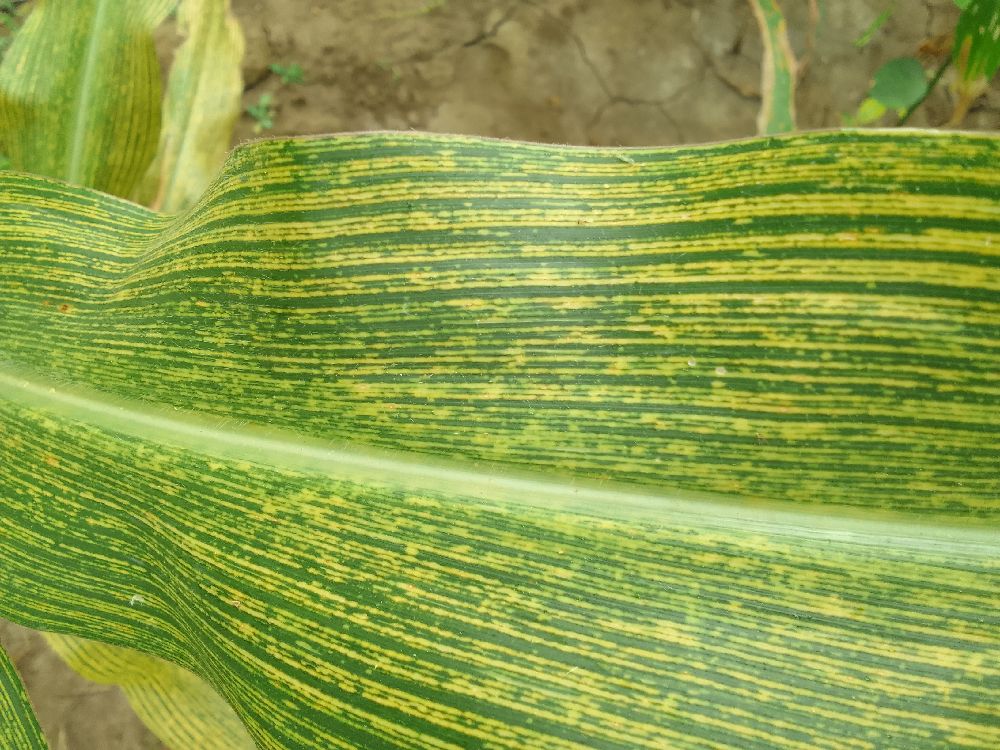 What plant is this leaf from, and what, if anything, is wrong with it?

maize, maize streak virus
